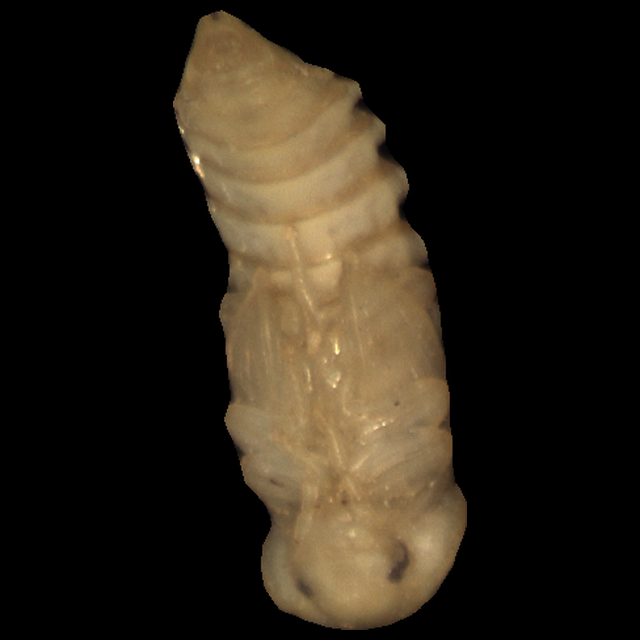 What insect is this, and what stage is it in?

mealworm pupa
